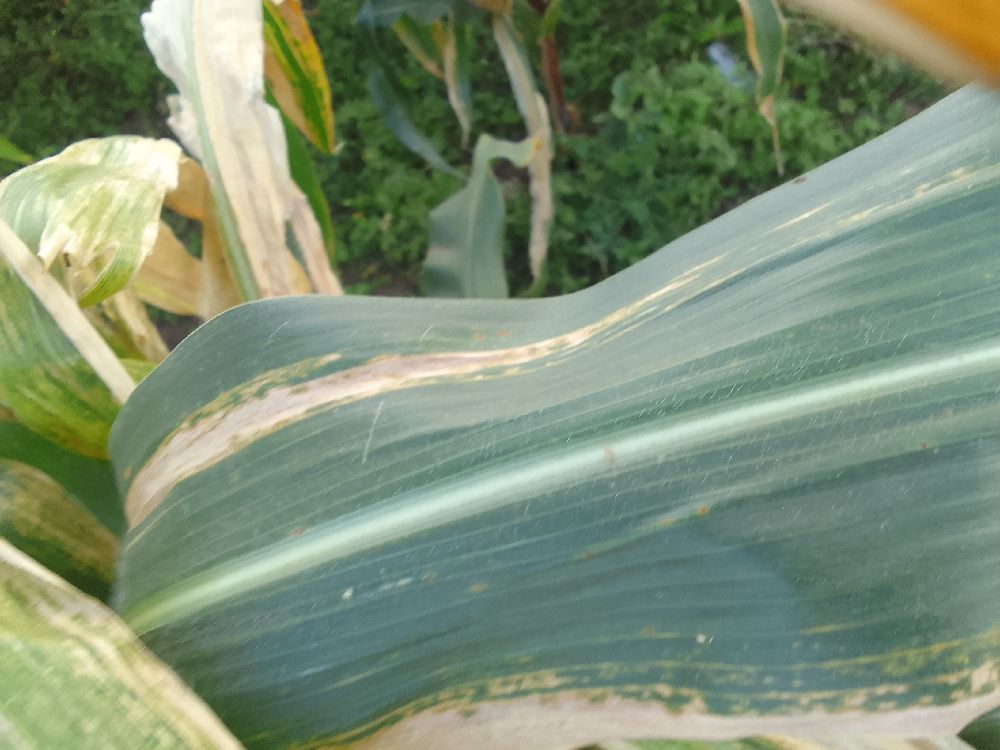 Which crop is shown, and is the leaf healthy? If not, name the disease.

maize, maize lethal necrosis
